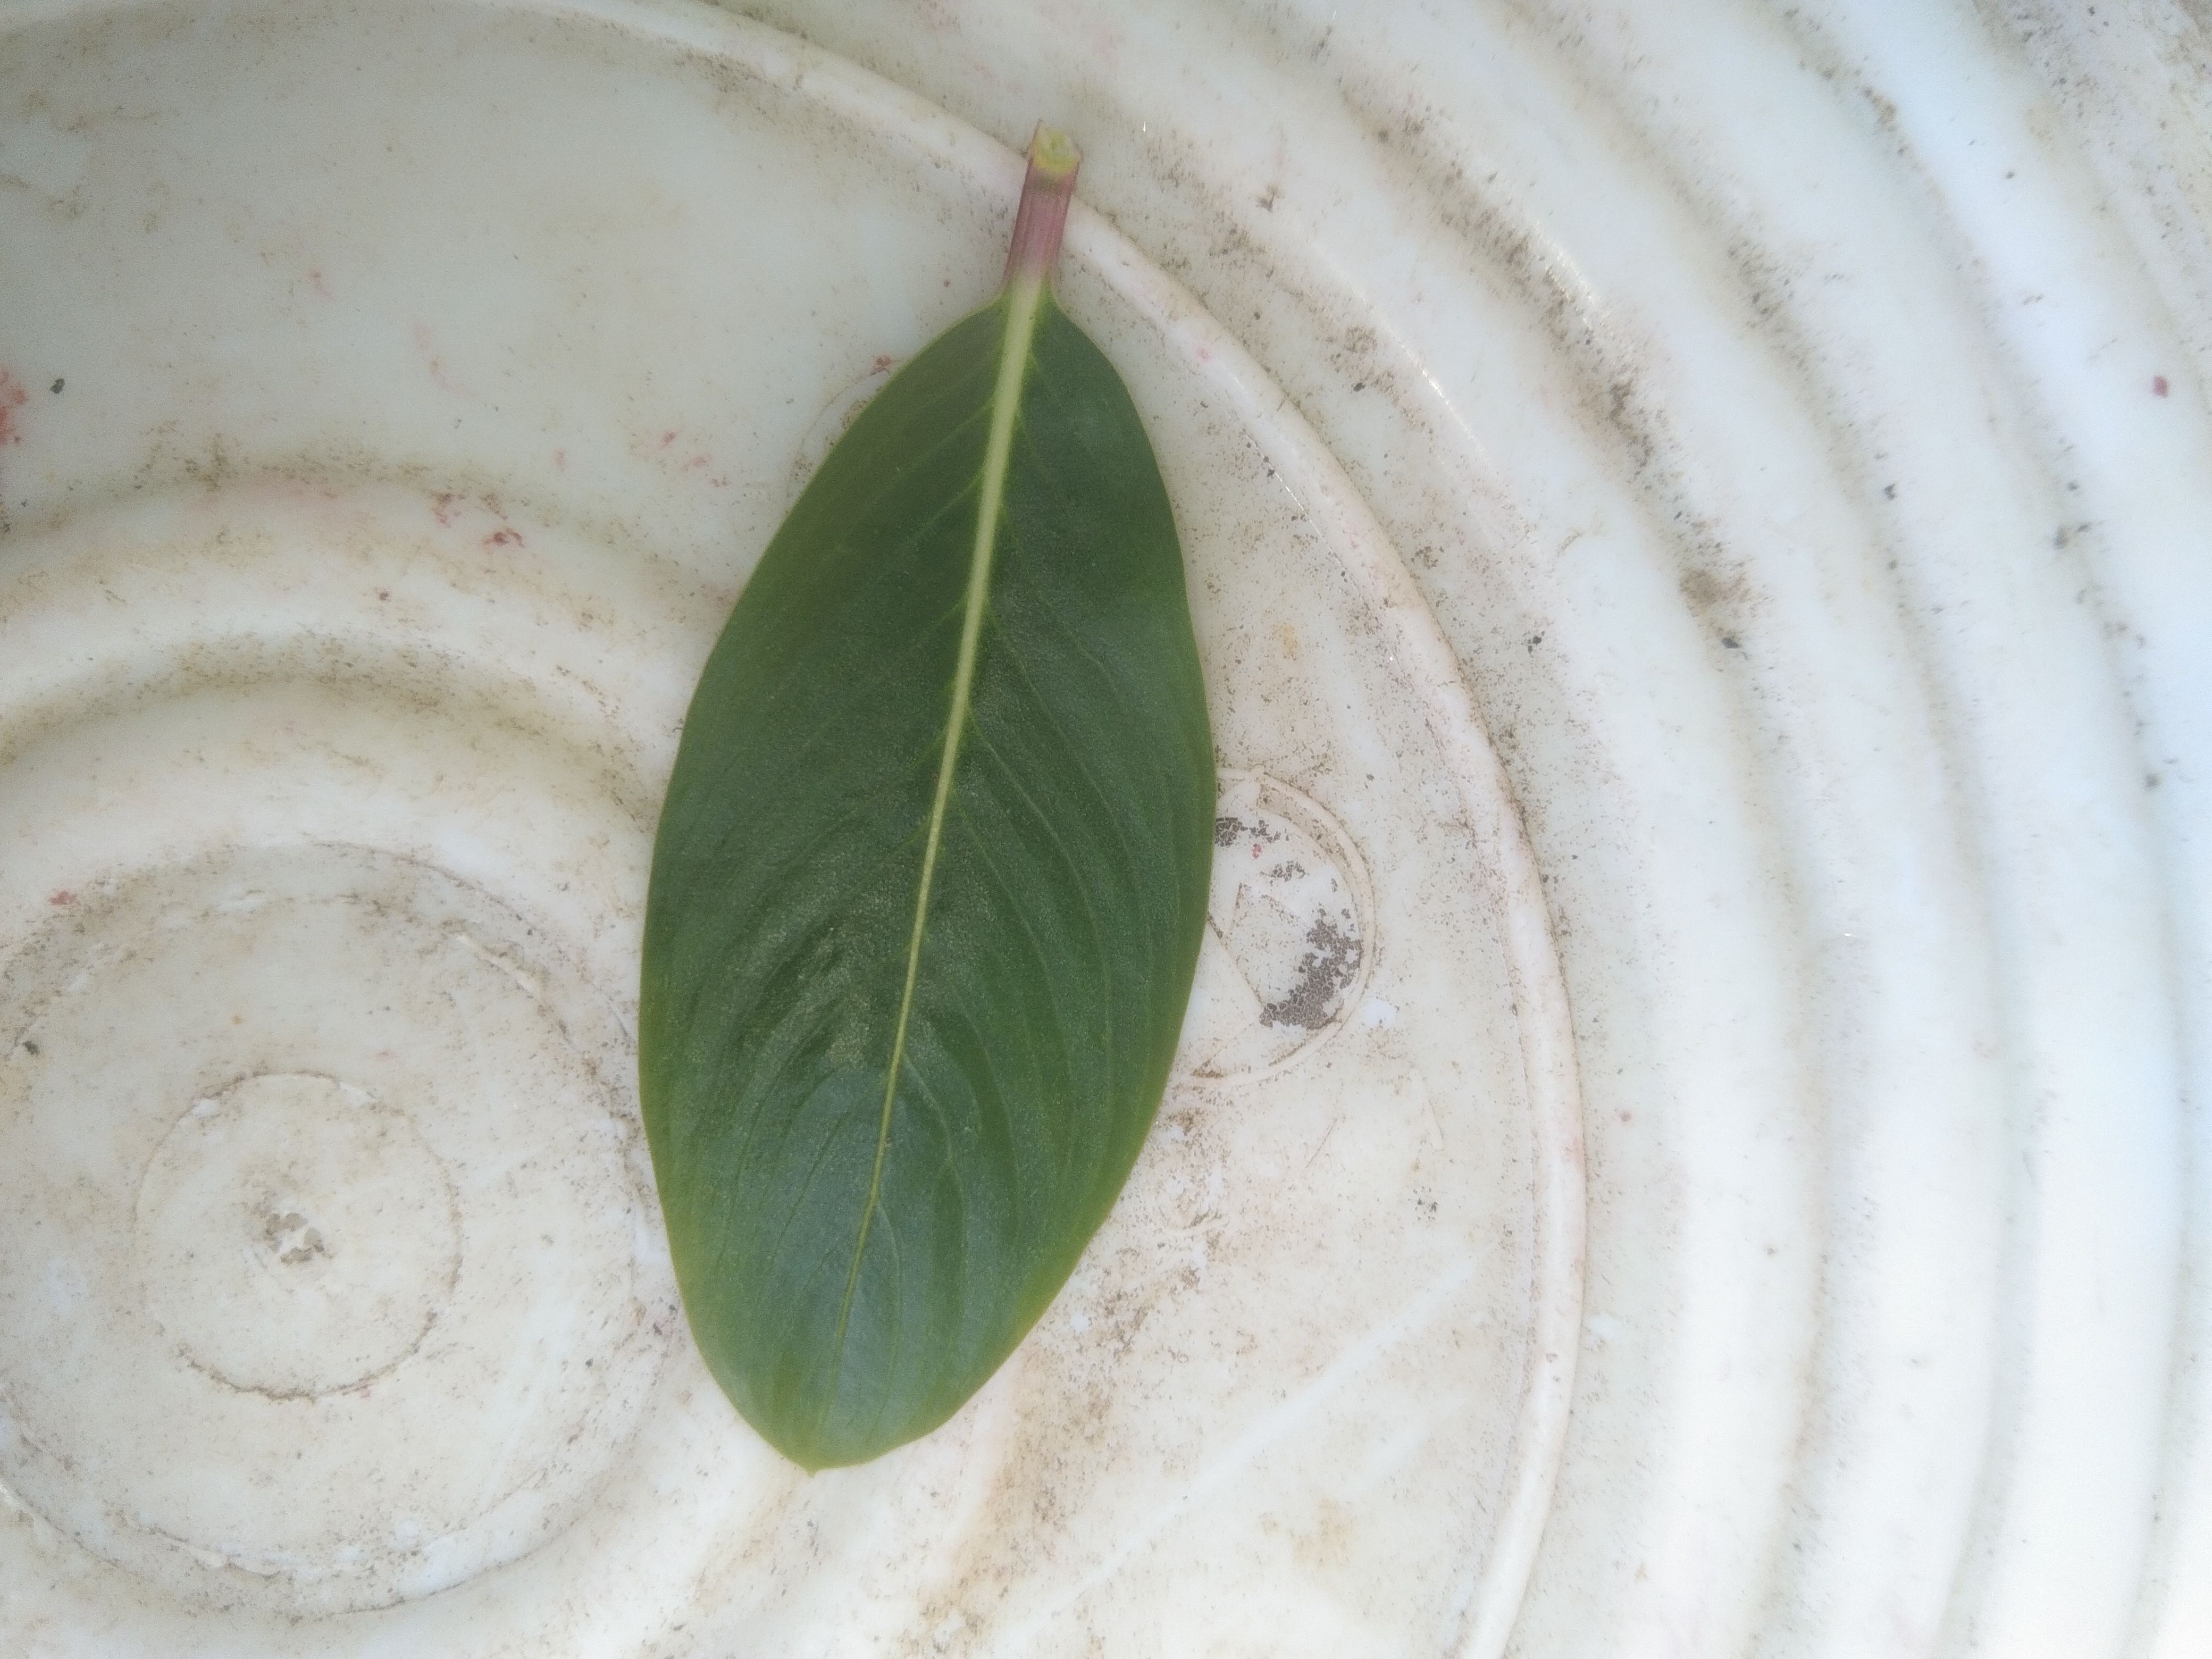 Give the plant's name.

rose periwinkle
